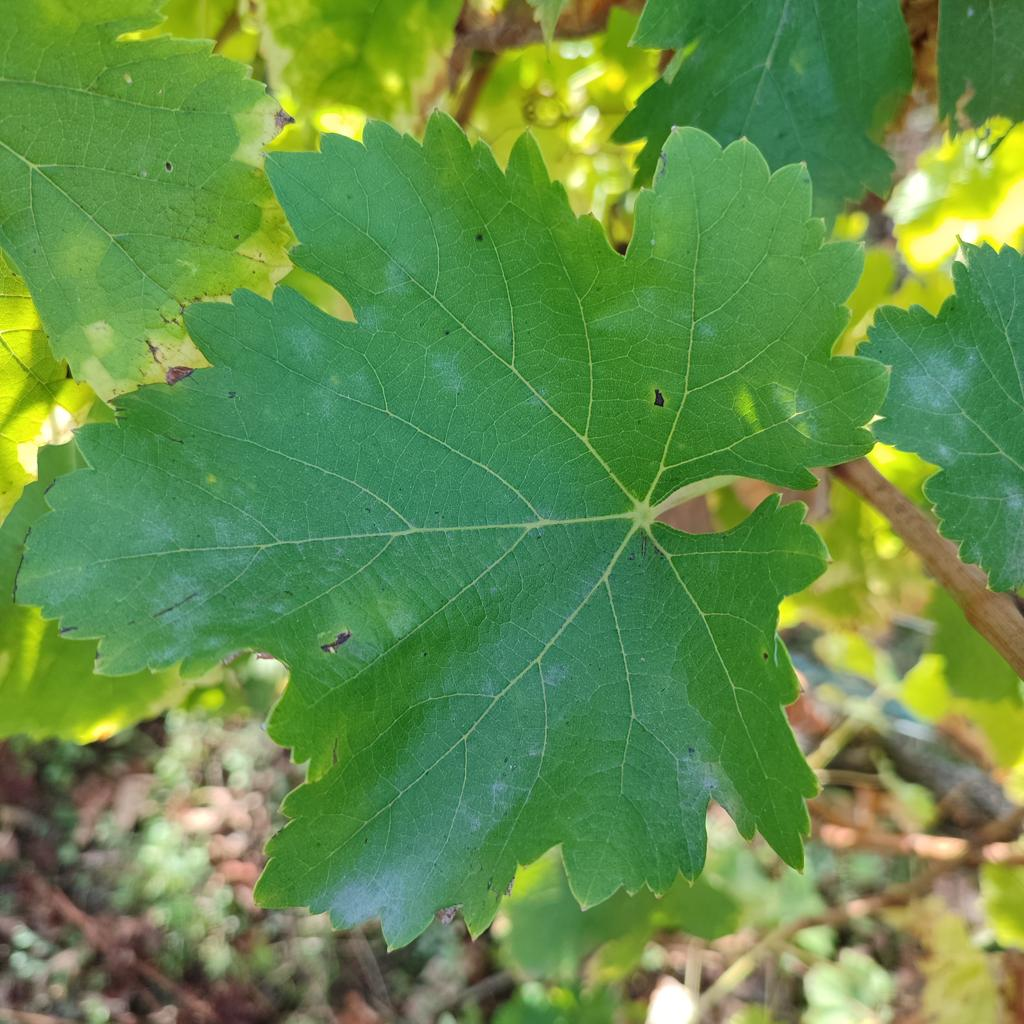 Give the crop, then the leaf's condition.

grapevine, powdery mildew
